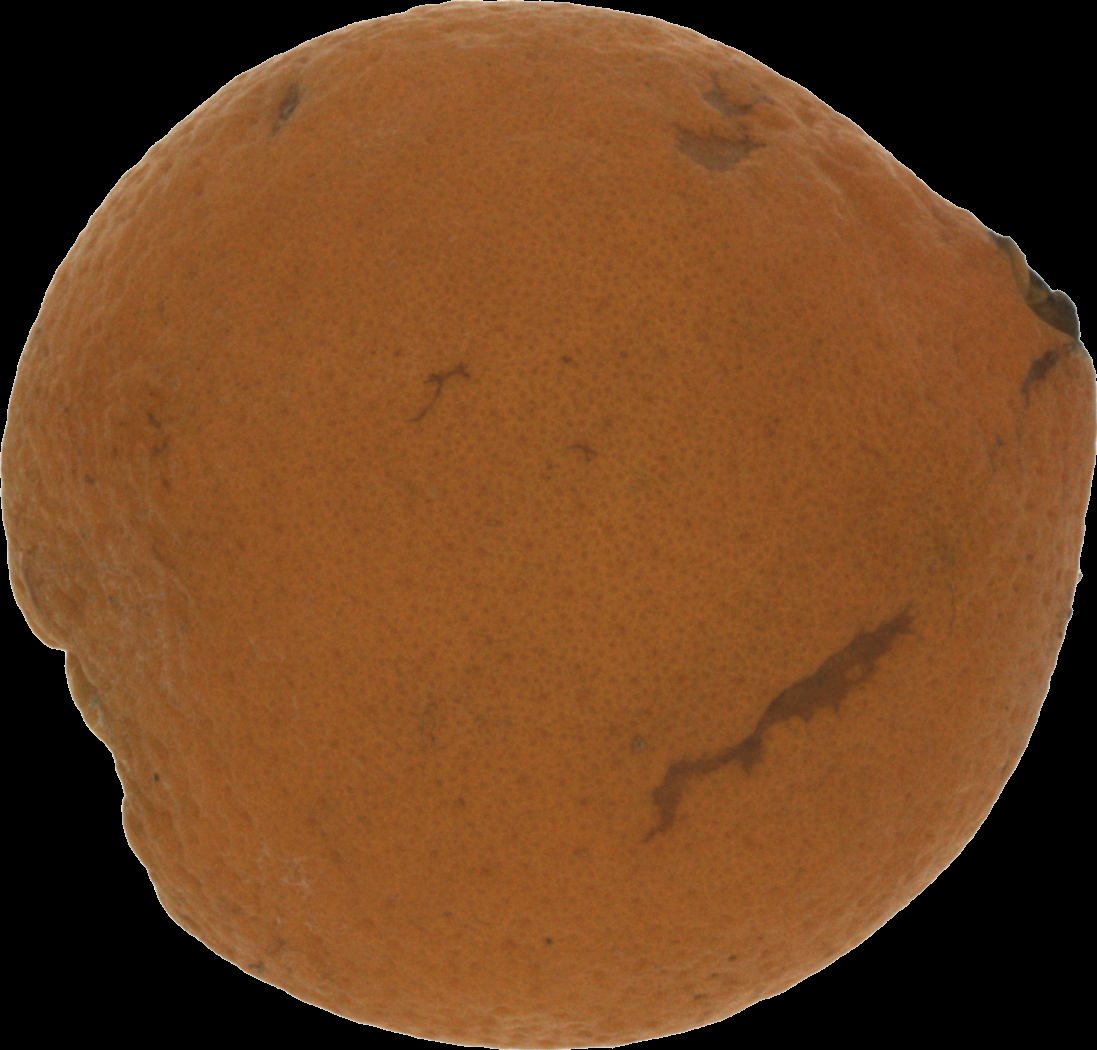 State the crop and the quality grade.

orange, bad
